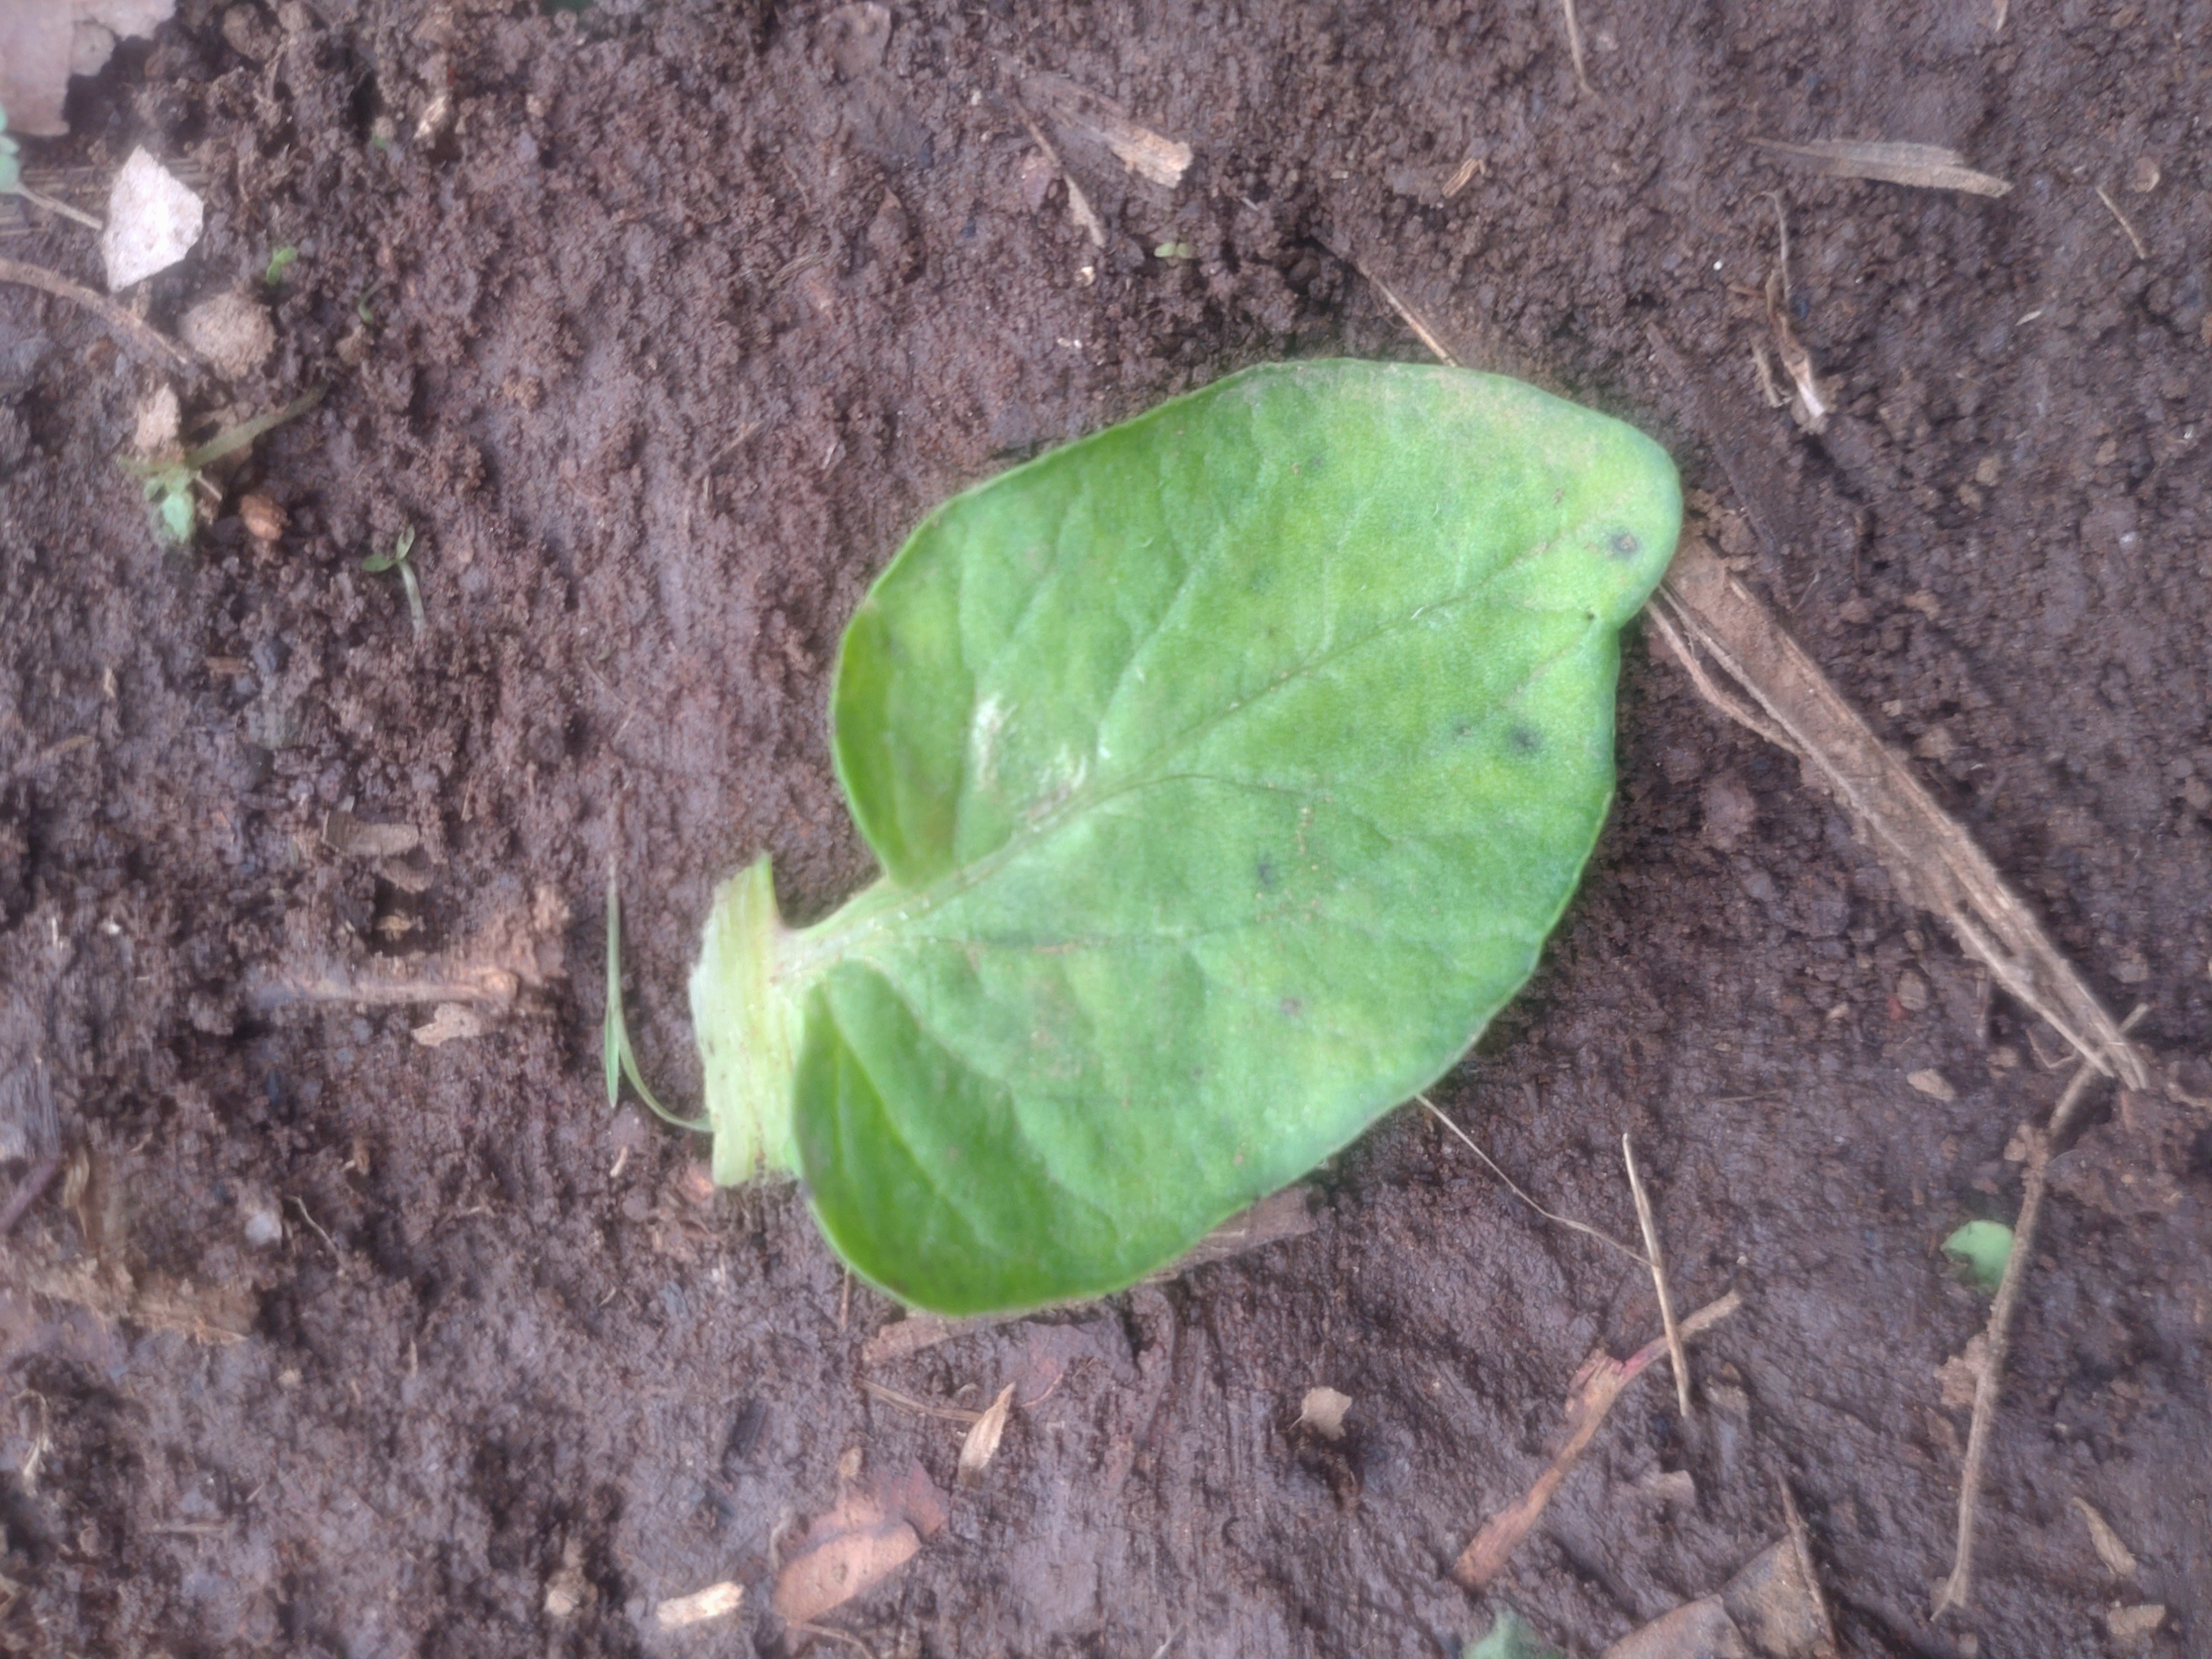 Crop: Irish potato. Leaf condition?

late blight
